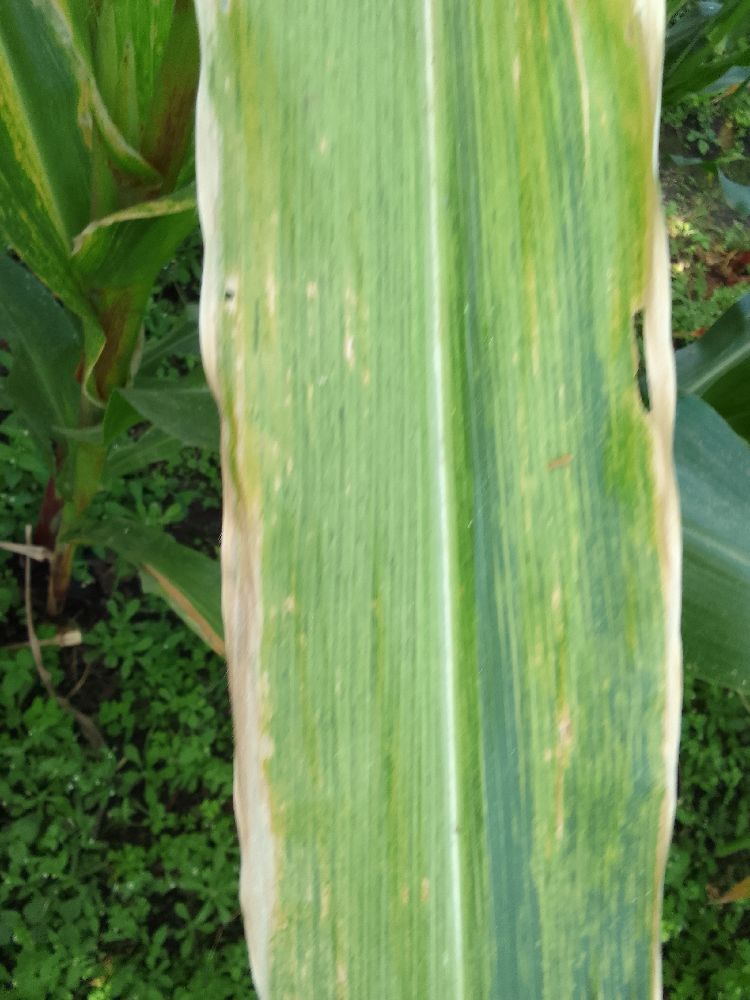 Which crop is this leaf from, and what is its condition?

maize, maize lethal necrosis
